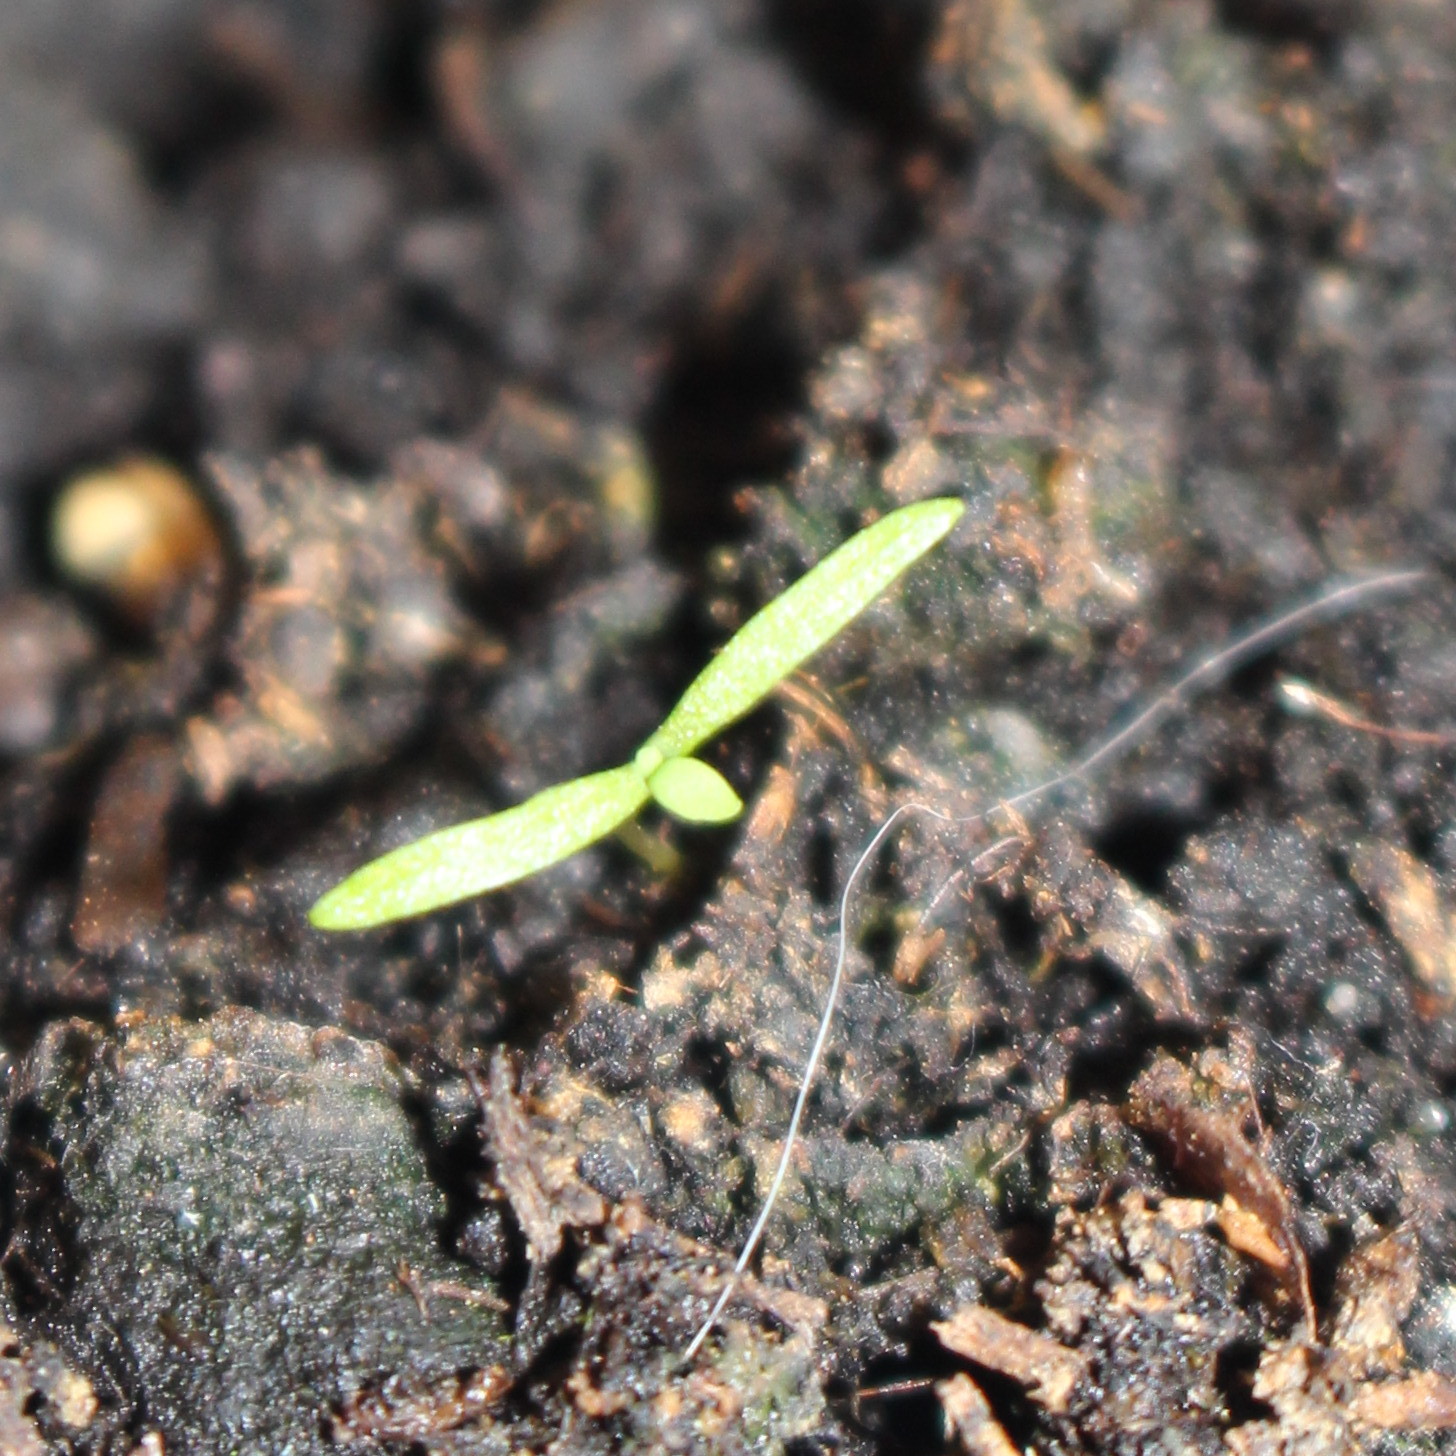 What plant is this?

Papaver rhoeas
